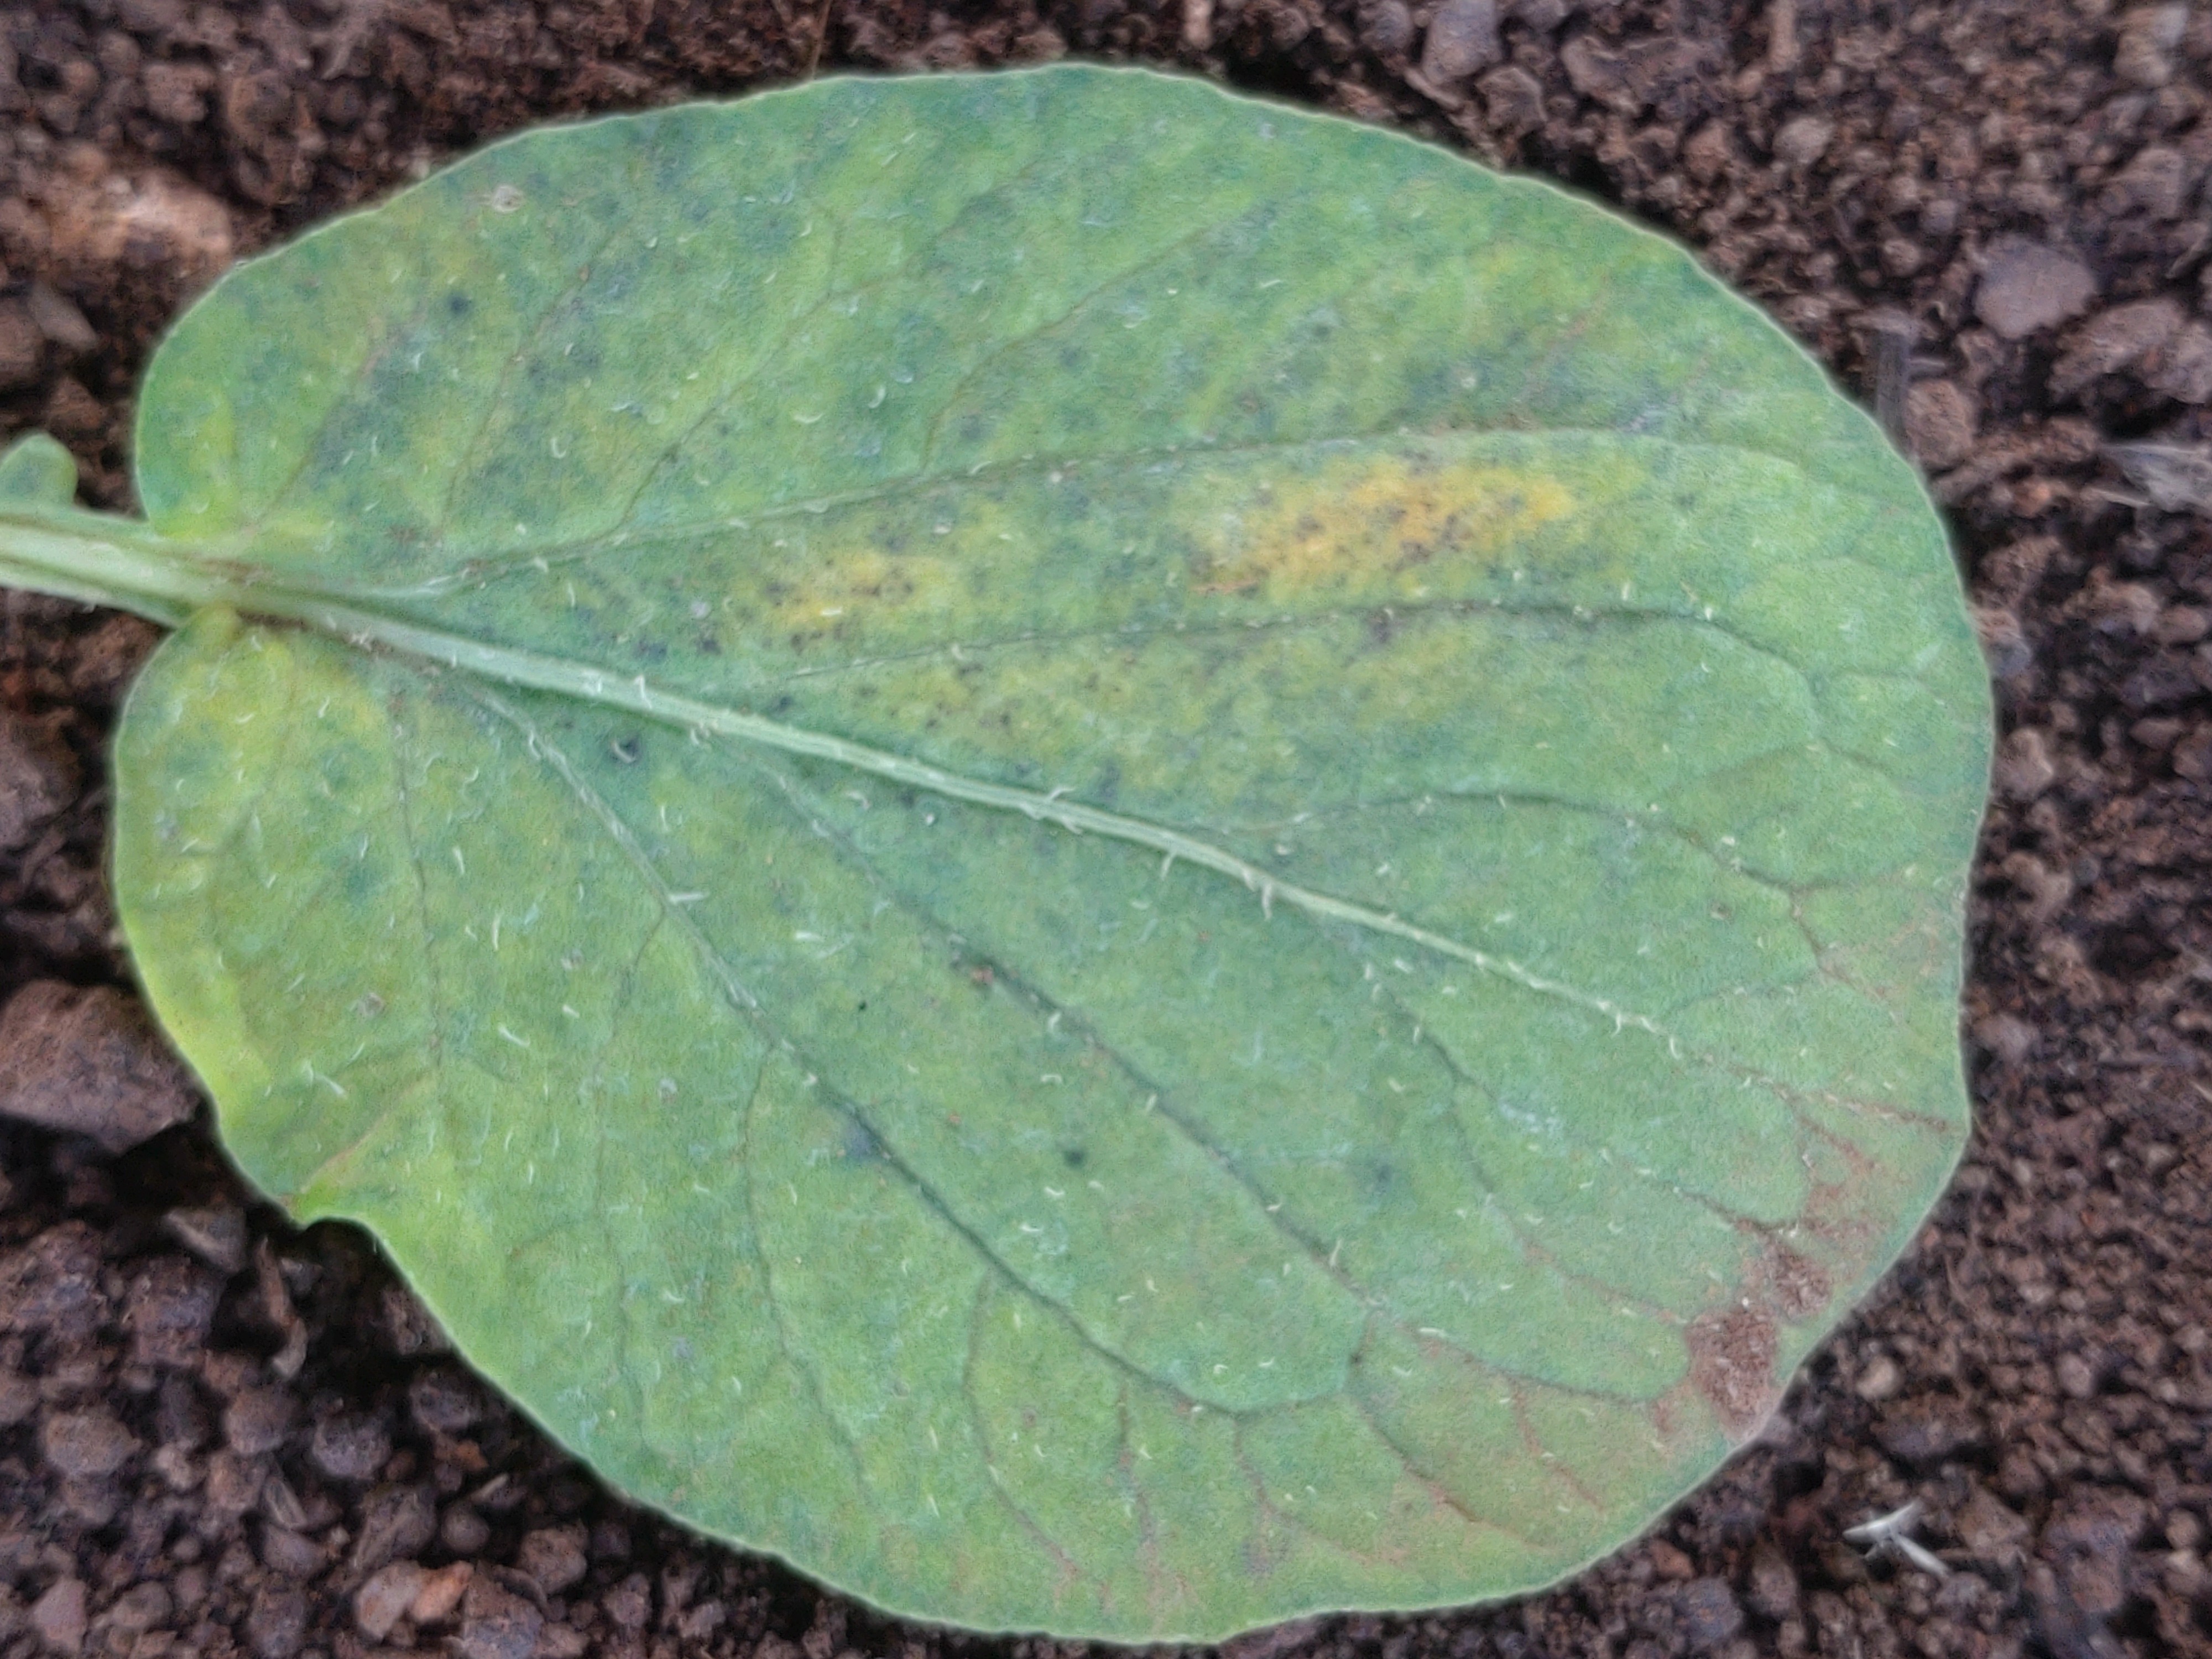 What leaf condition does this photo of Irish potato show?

late blight
